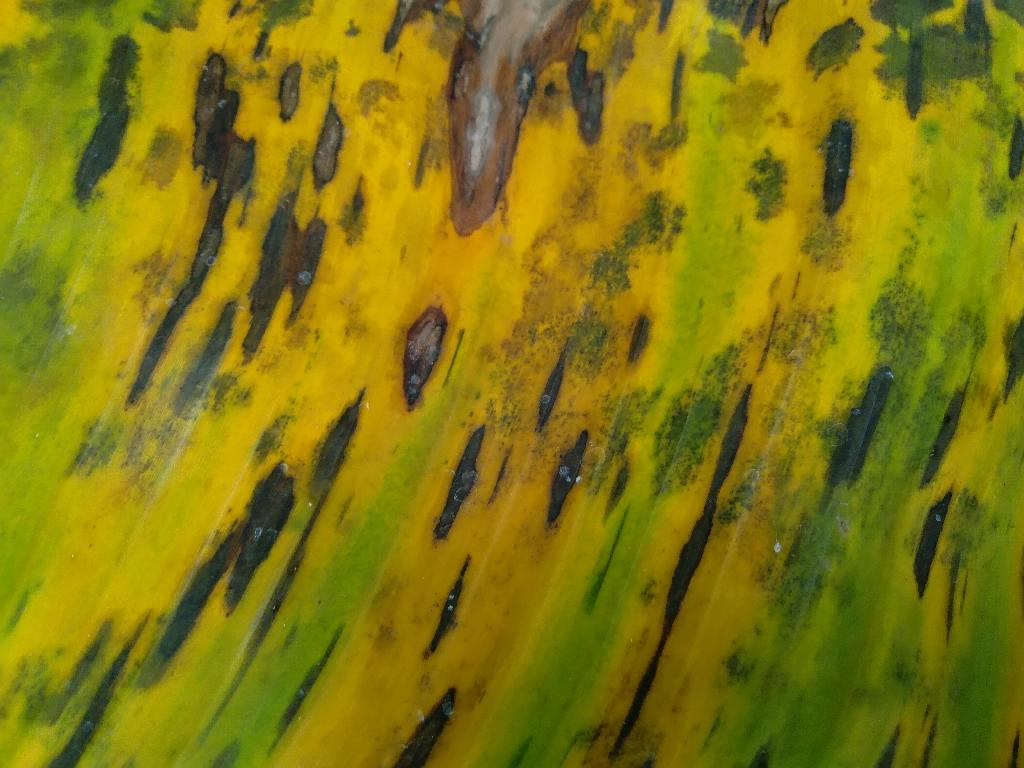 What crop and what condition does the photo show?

banana, black sigatoka
